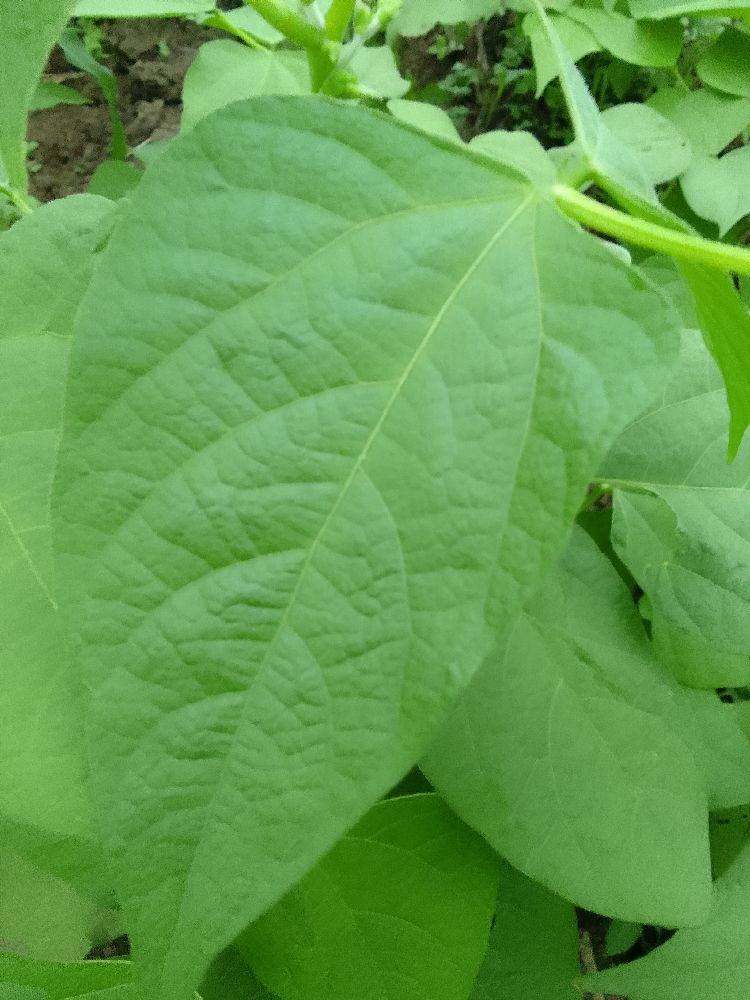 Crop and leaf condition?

common bean, healthy
